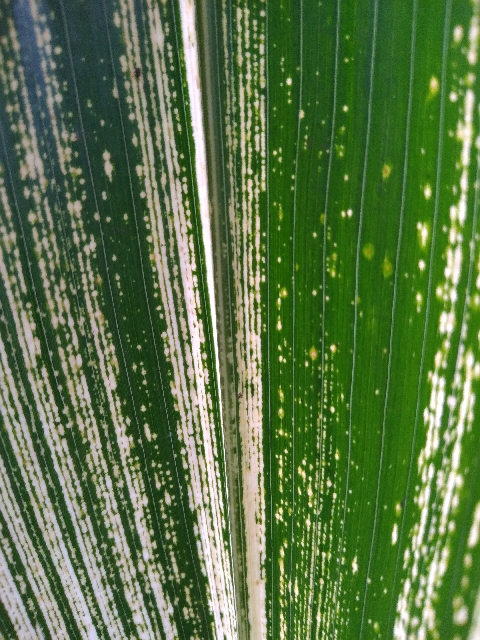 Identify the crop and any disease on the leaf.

maize, maize streak virus
